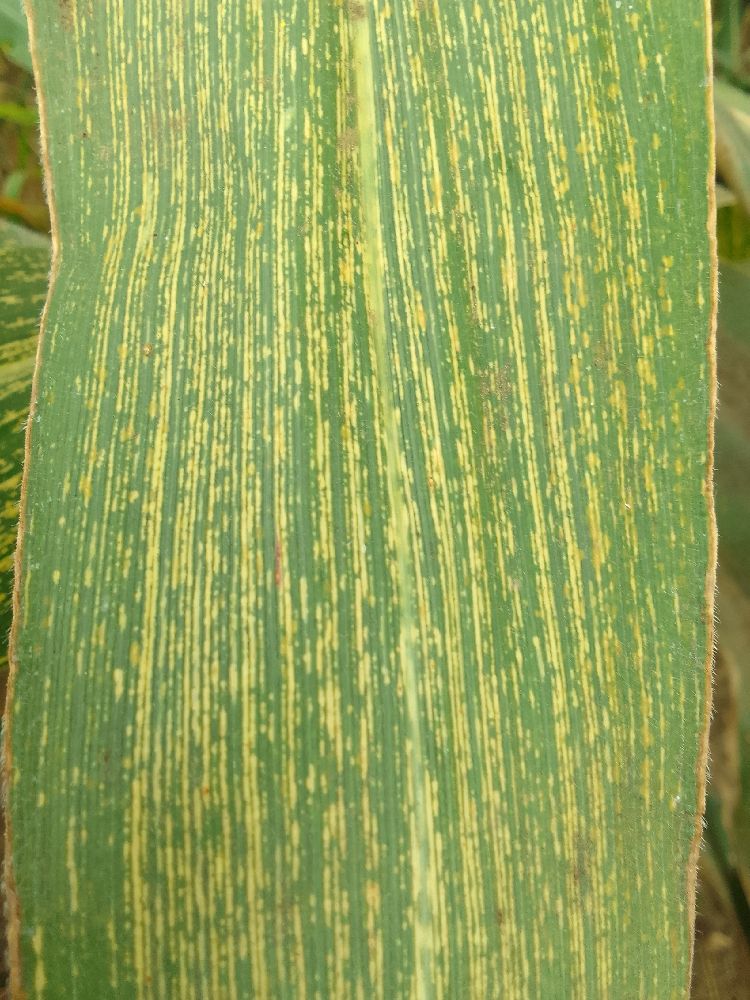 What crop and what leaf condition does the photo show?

maize, maize streak virus
